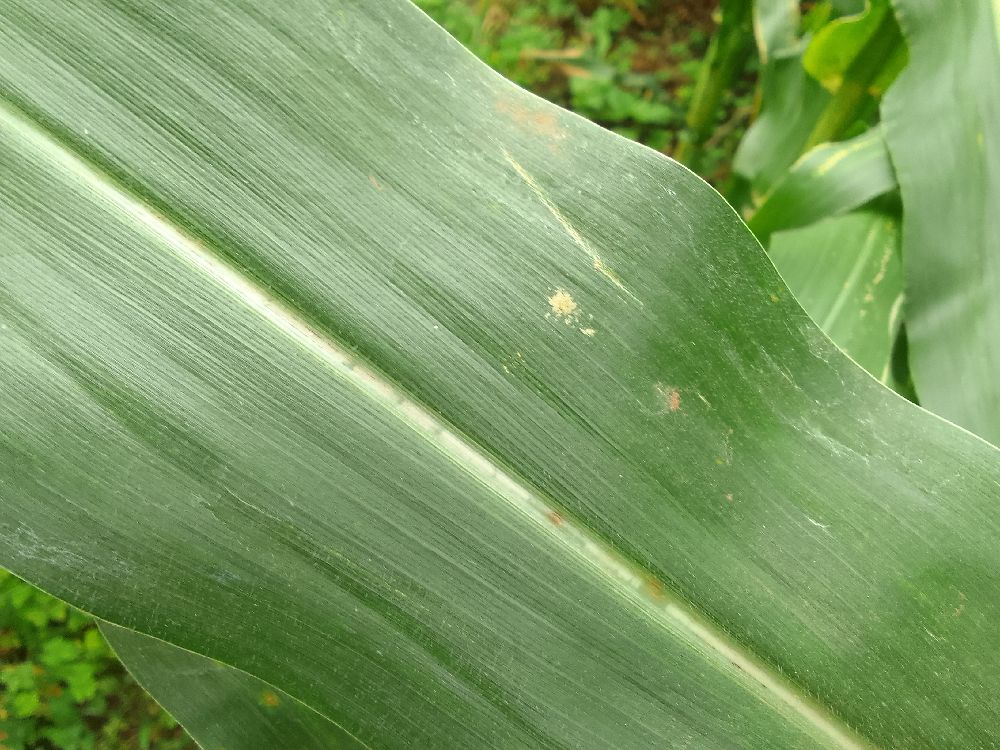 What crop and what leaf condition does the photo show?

maize, healthy
